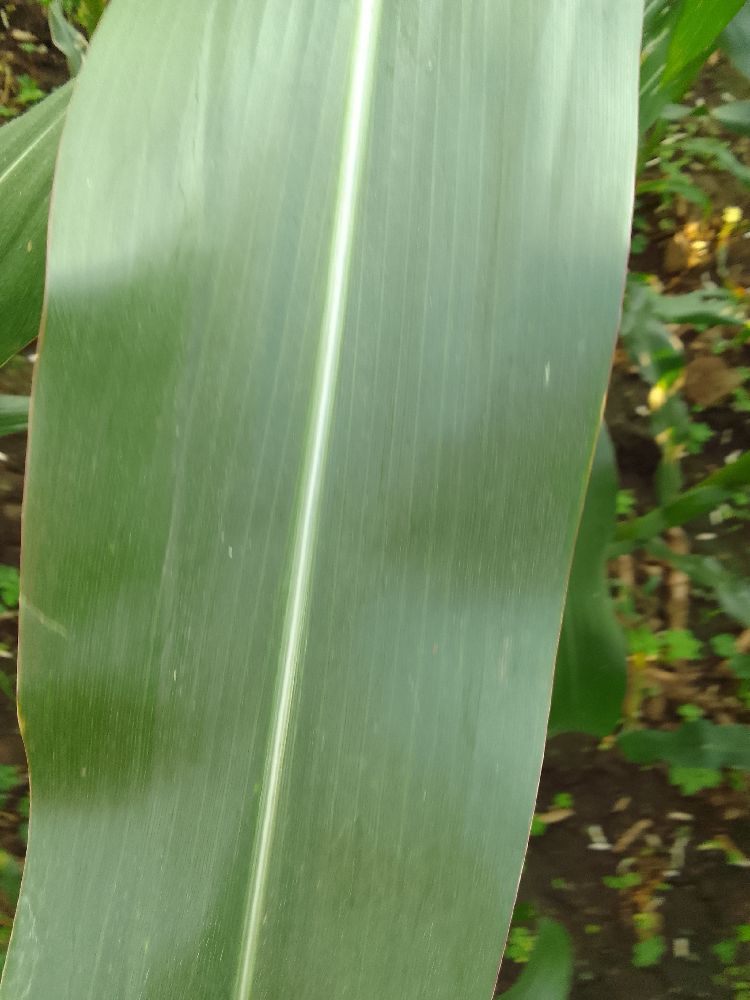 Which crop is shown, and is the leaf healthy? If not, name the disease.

maize, healthy
